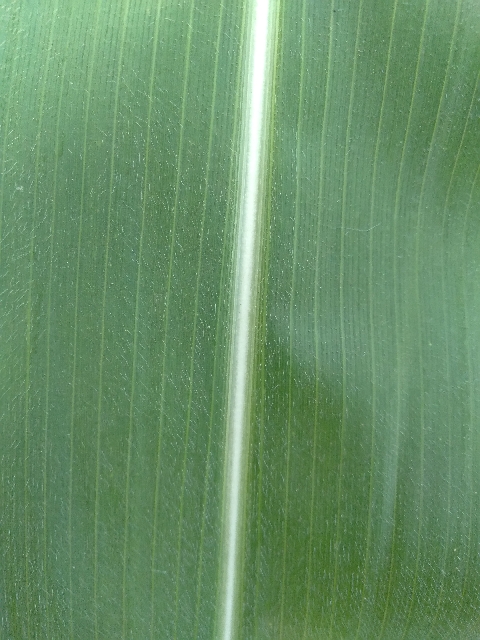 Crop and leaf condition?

maize, healthy
